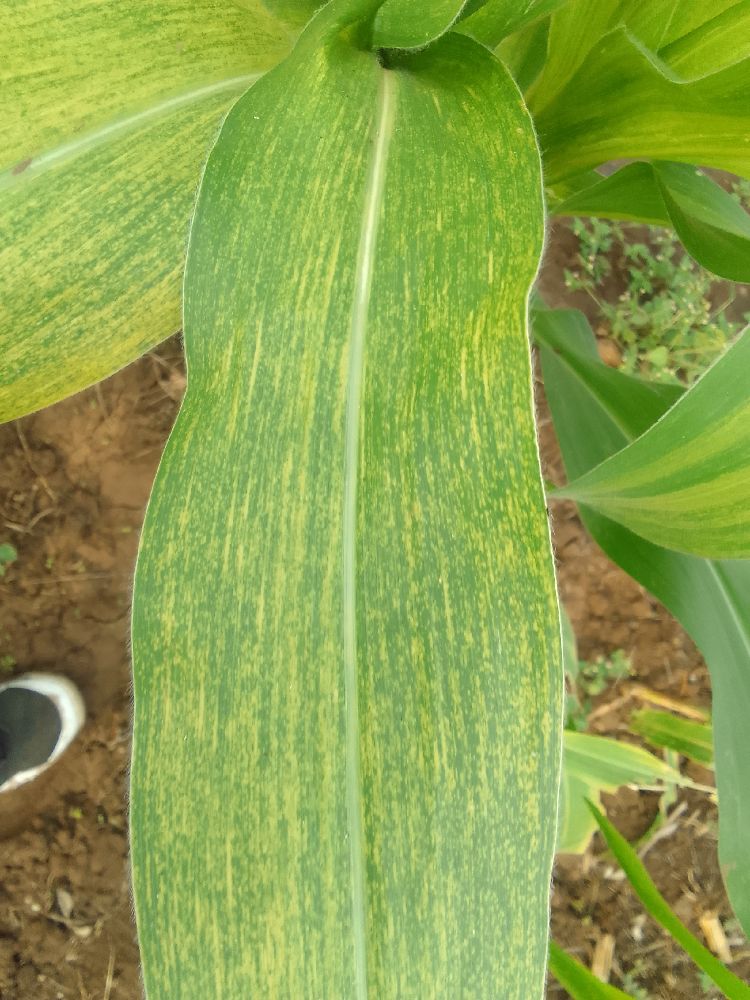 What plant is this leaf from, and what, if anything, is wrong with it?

maize, maize lethal necrosis
